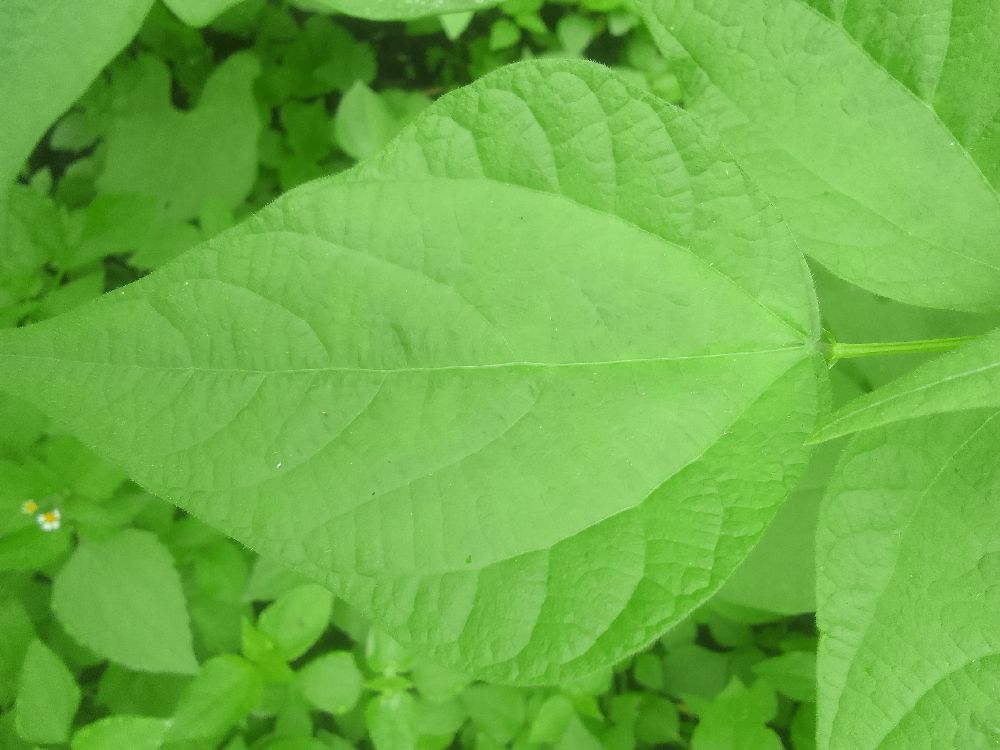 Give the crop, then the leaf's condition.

common bean, healthy
